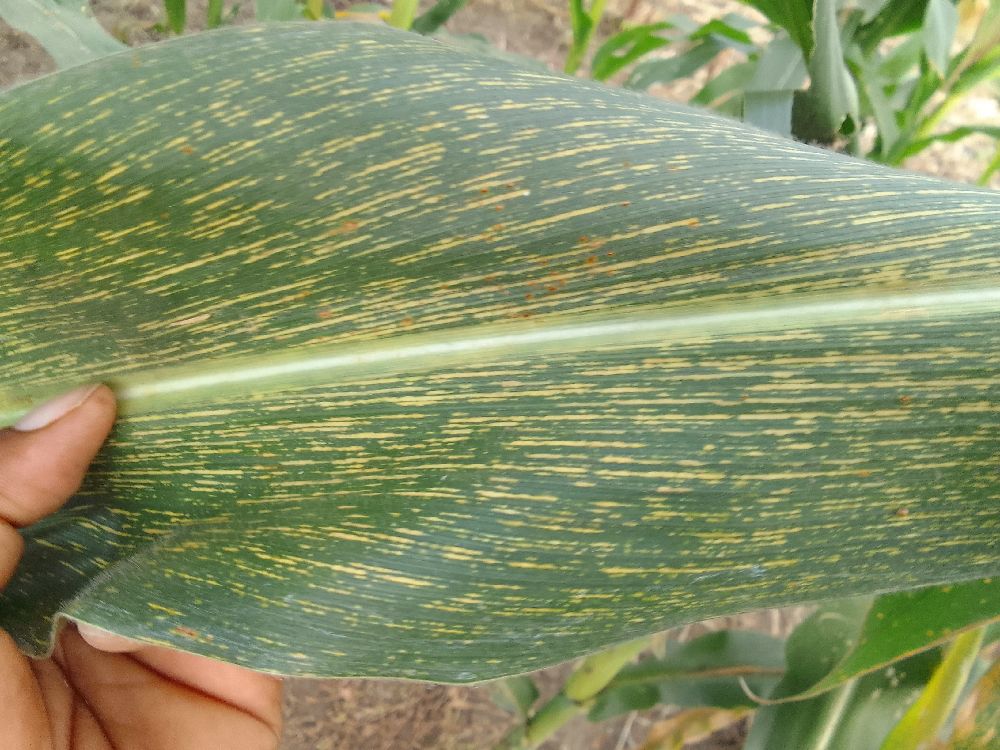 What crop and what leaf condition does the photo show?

maize, maize streak virus
